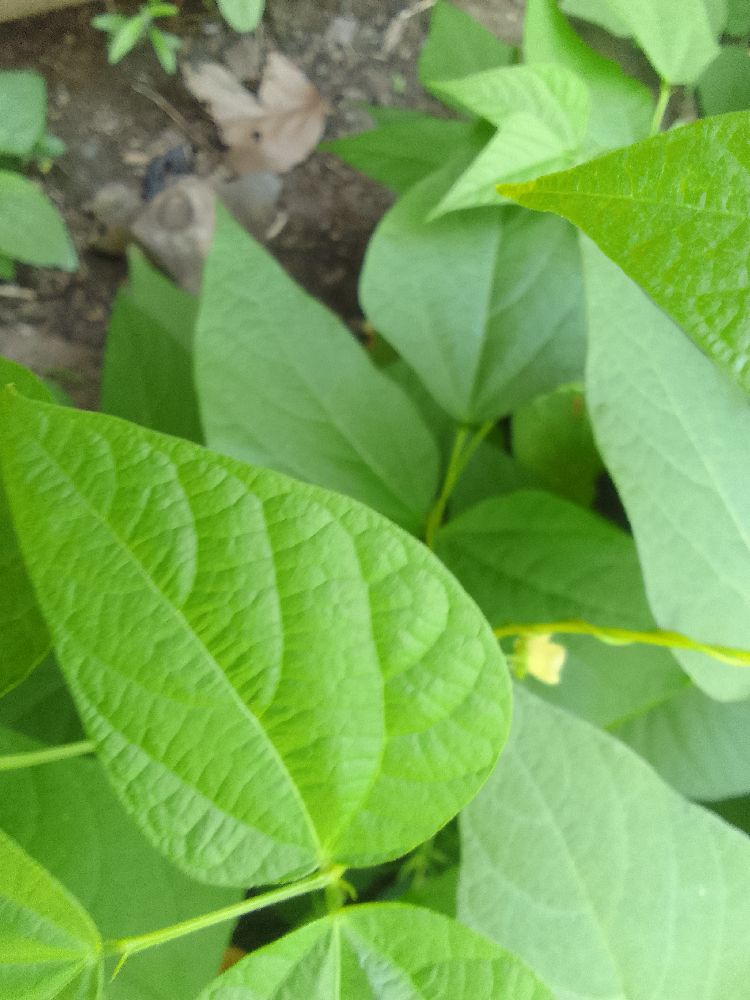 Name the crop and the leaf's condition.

common bean, healthy
